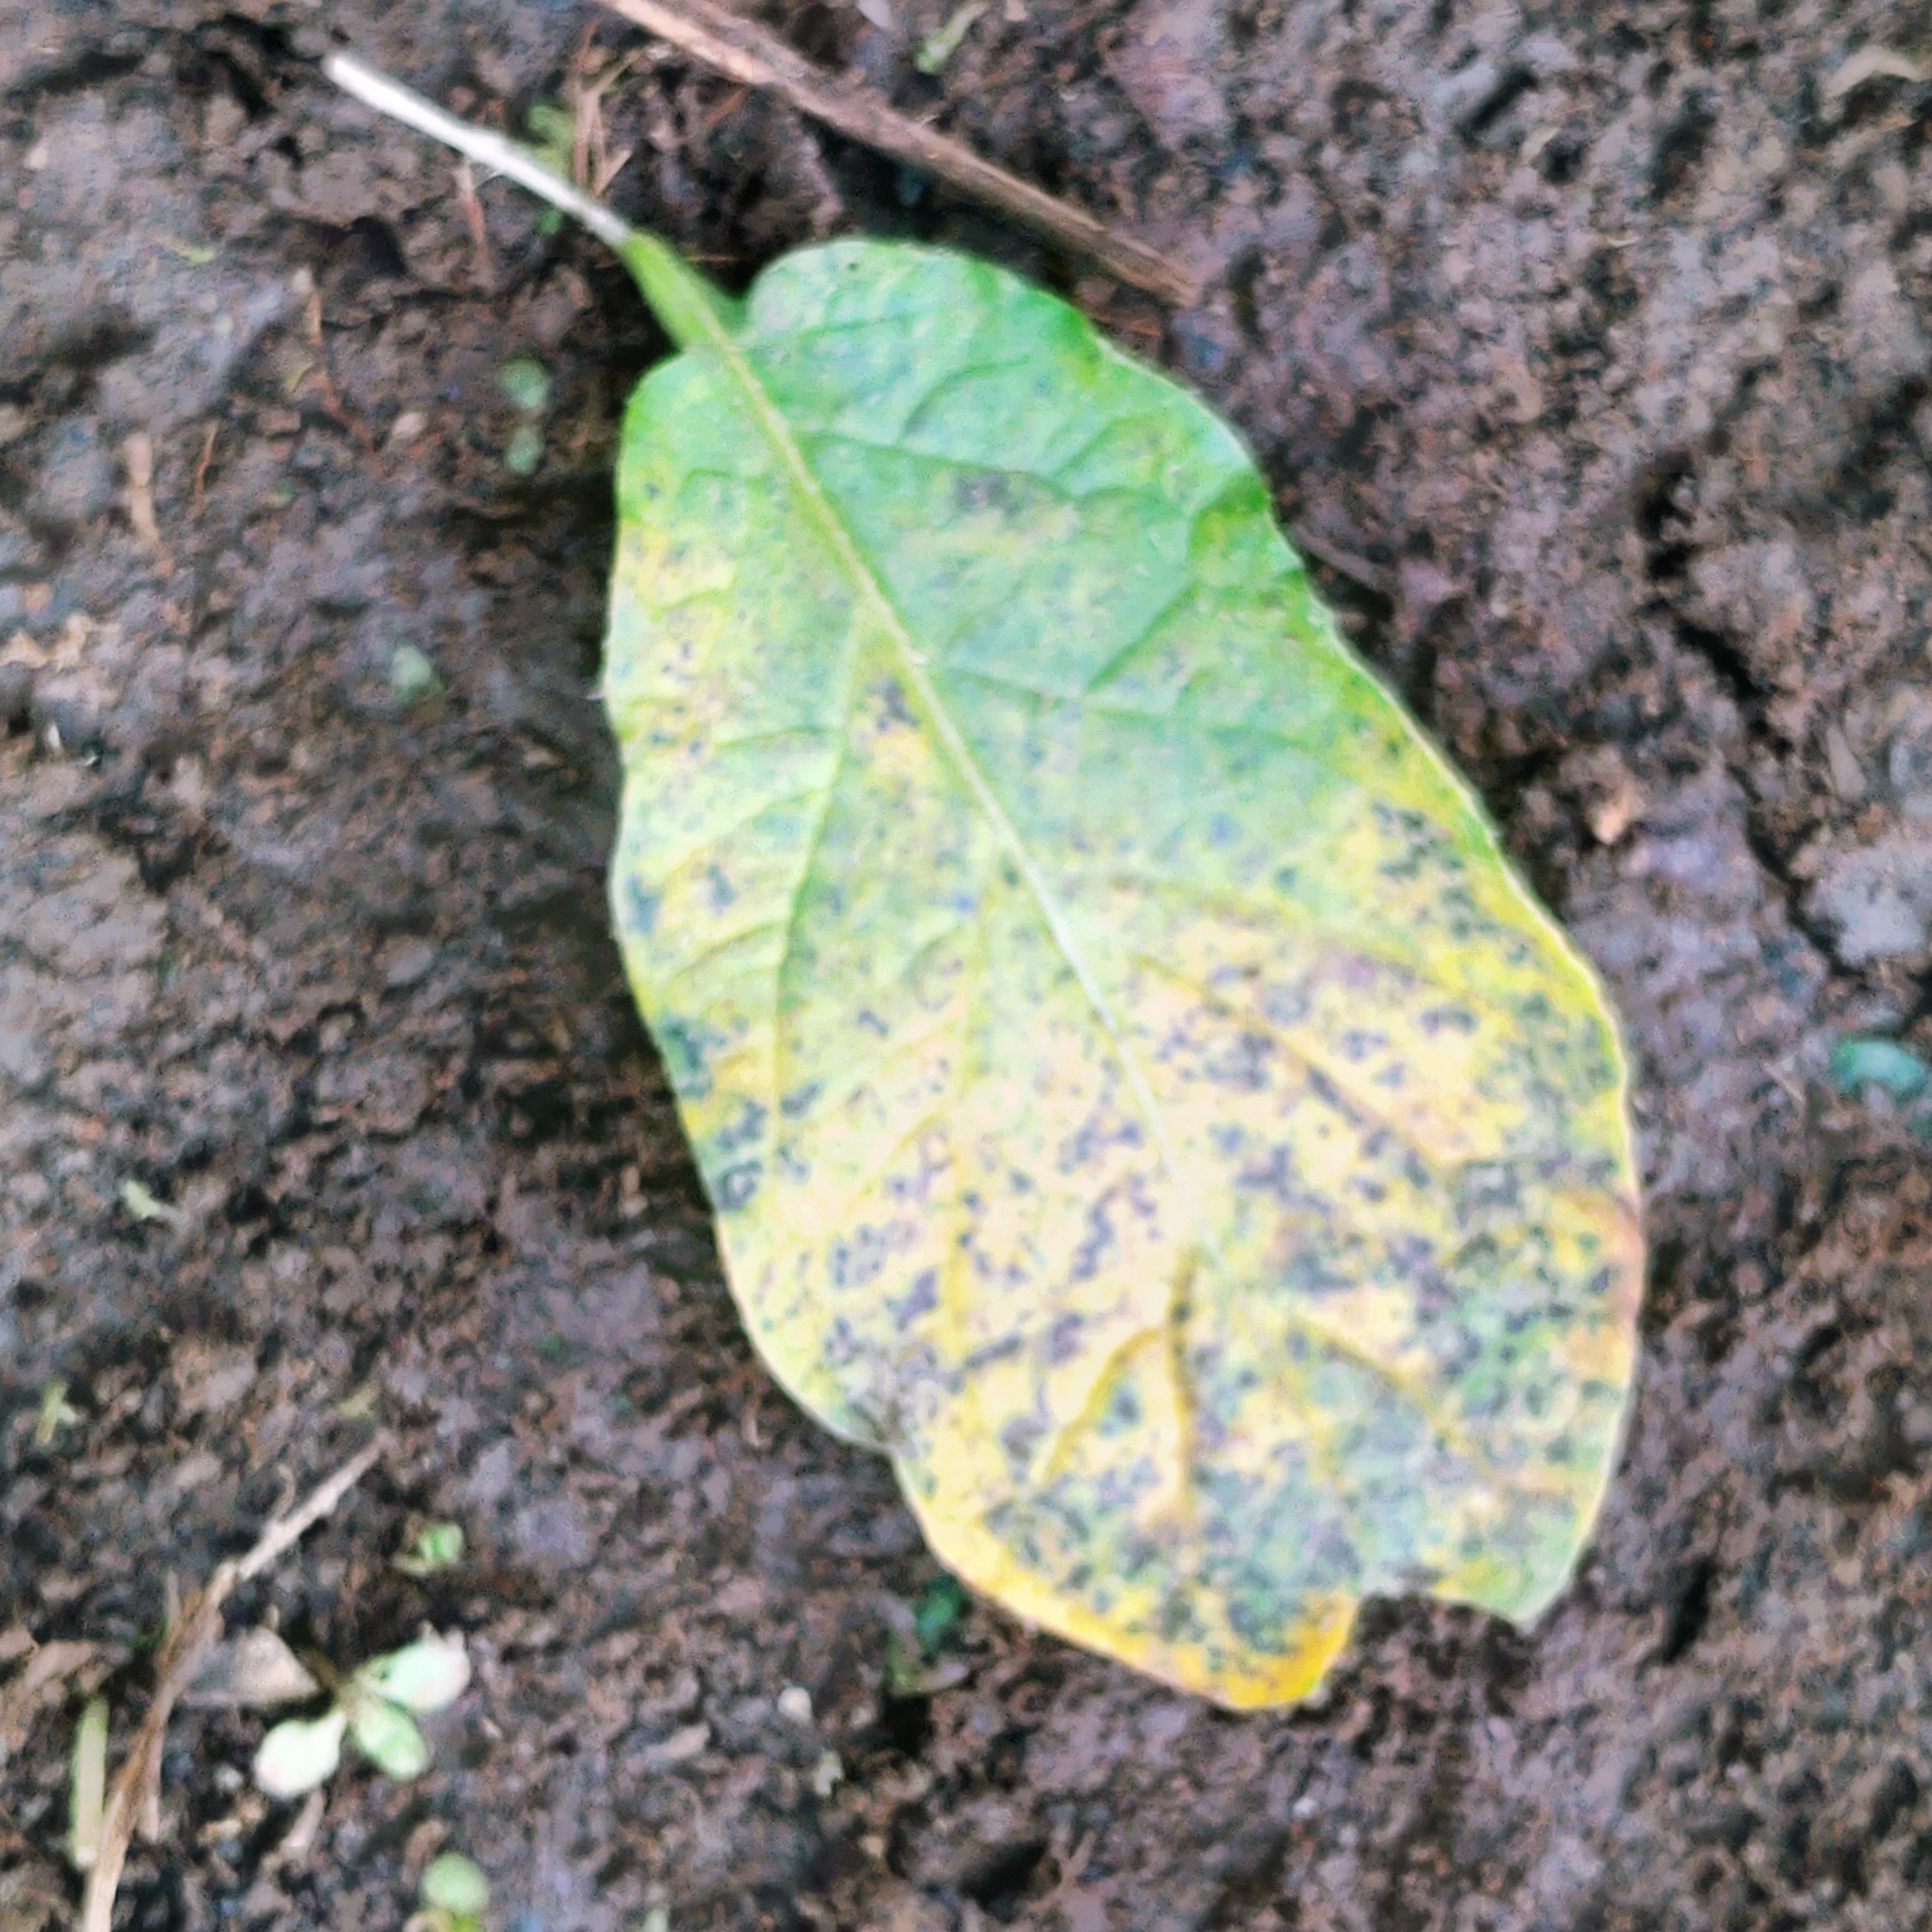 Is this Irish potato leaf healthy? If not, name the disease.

late blight
